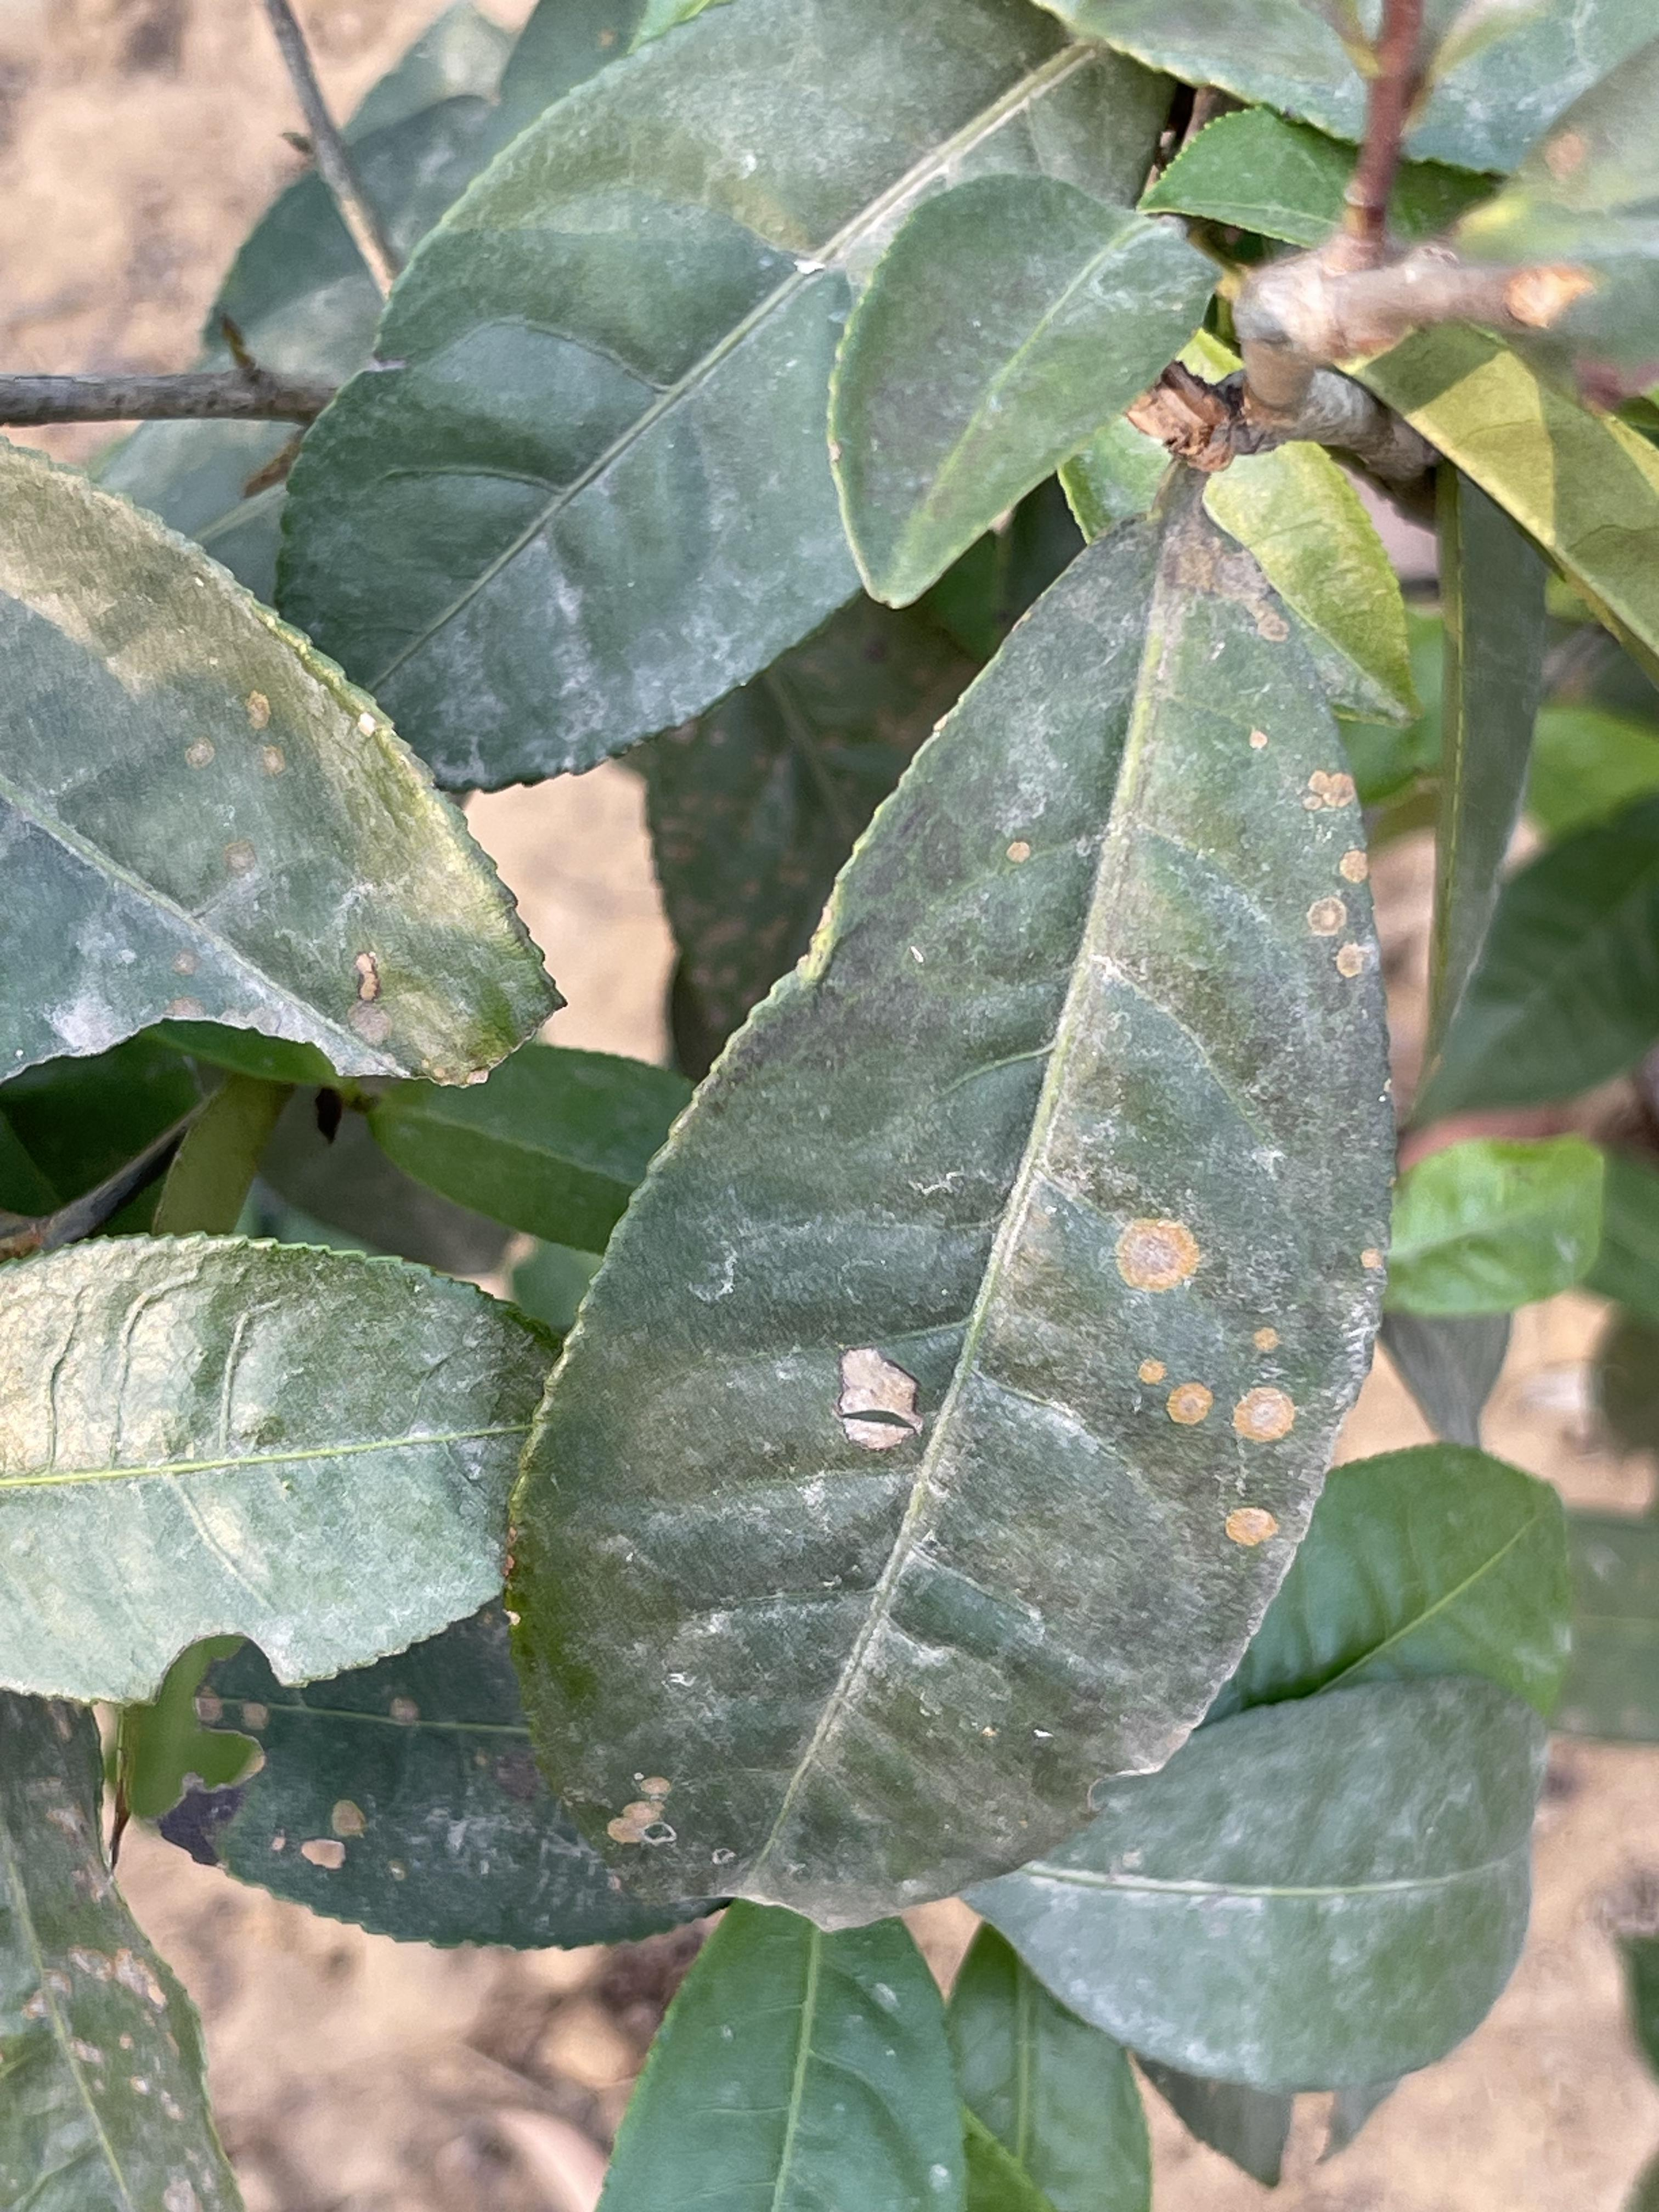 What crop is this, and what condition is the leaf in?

tea, red rust
